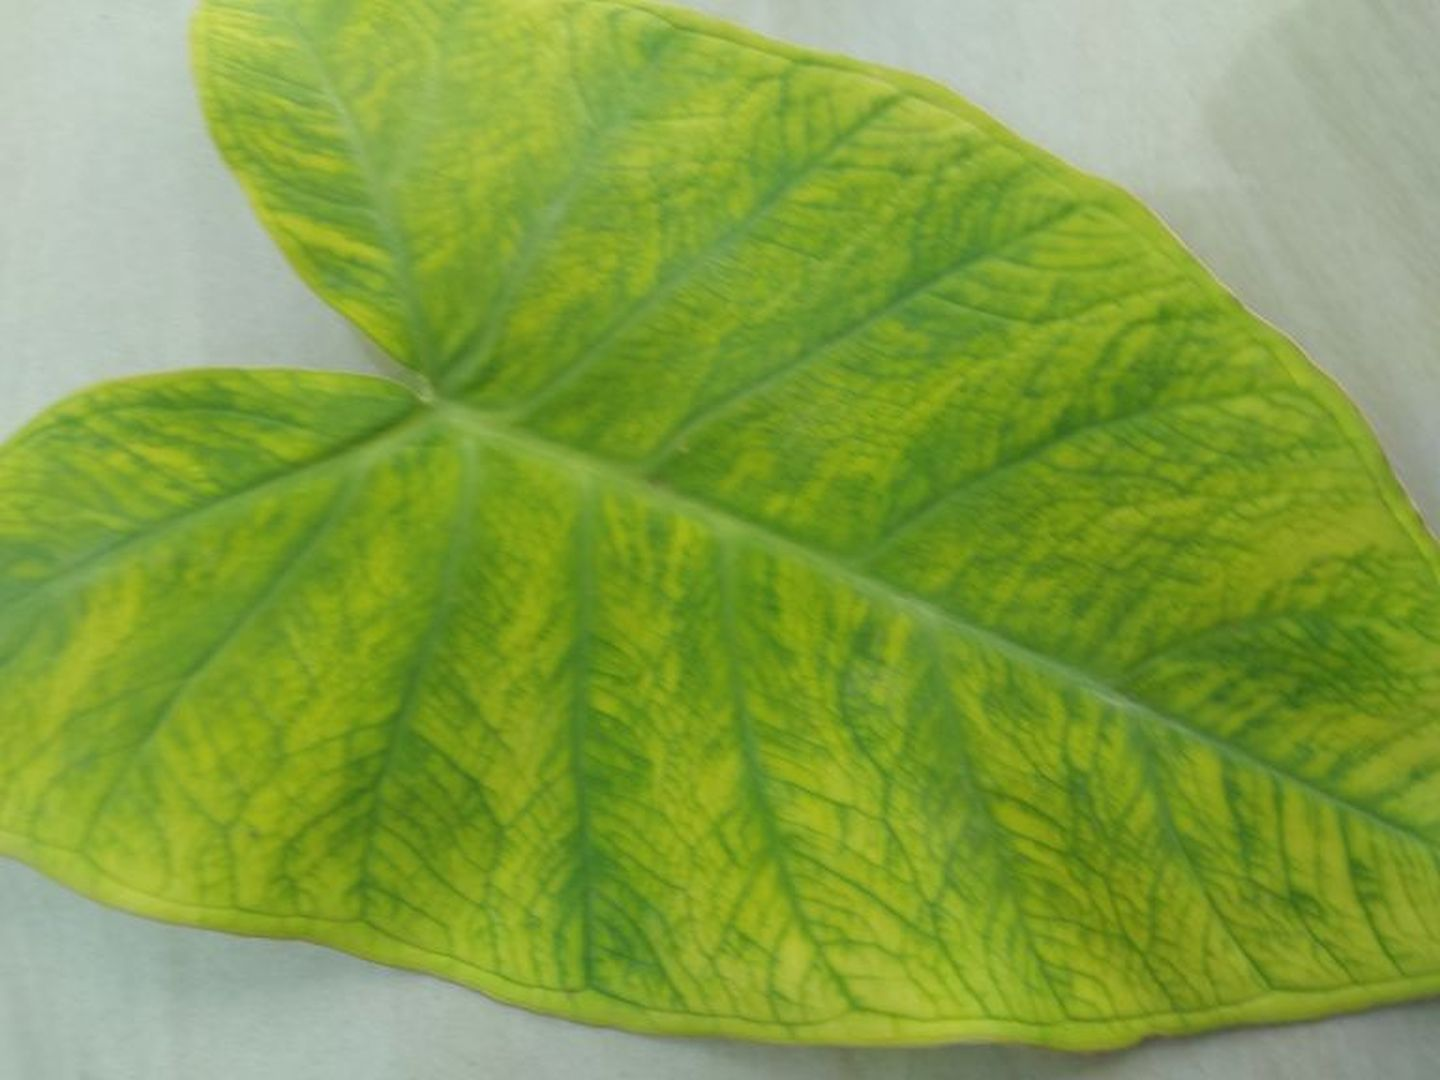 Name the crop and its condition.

taro, mosaic
